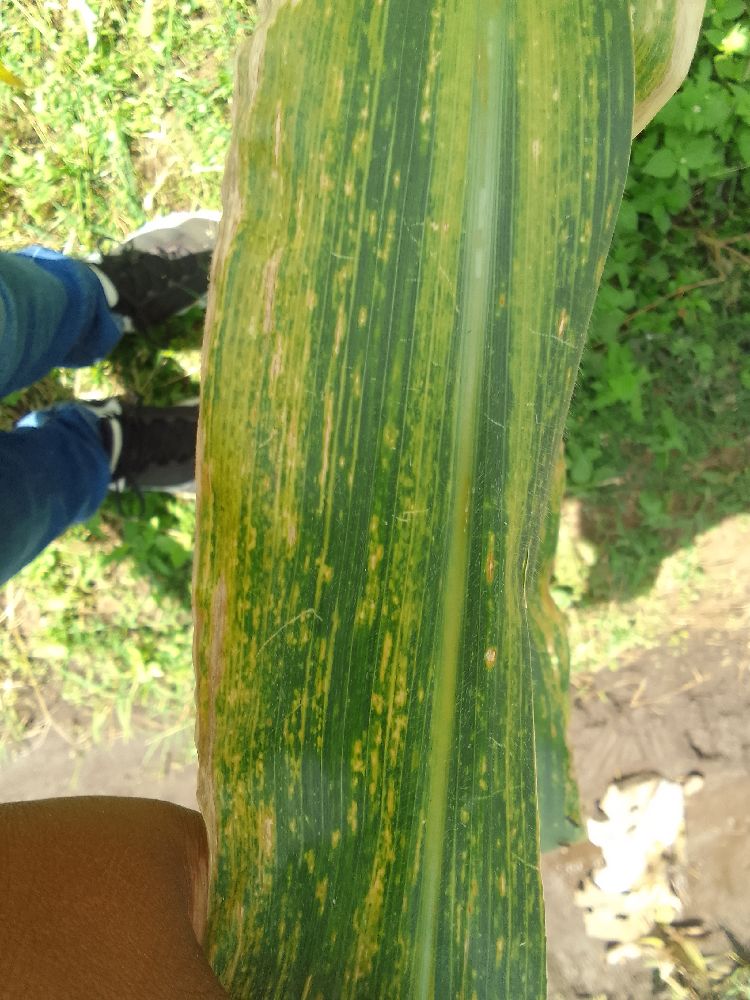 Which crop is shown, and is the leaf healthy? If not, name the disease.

maize, maize lethal necrosis
